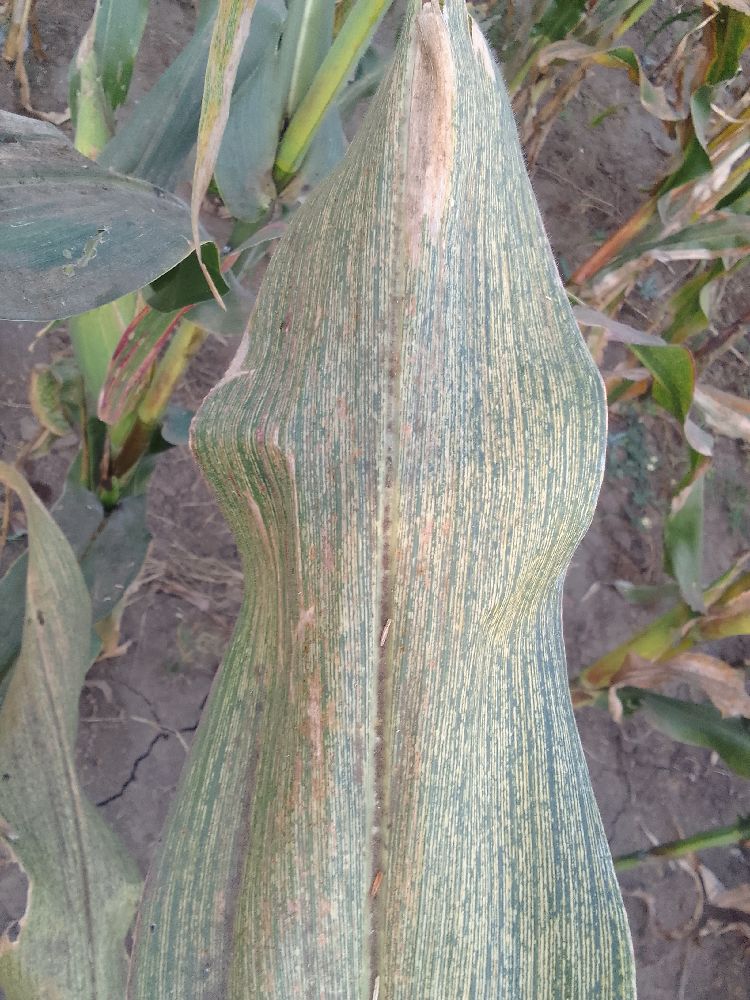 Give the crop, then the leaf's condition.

maize, maize streak virus
